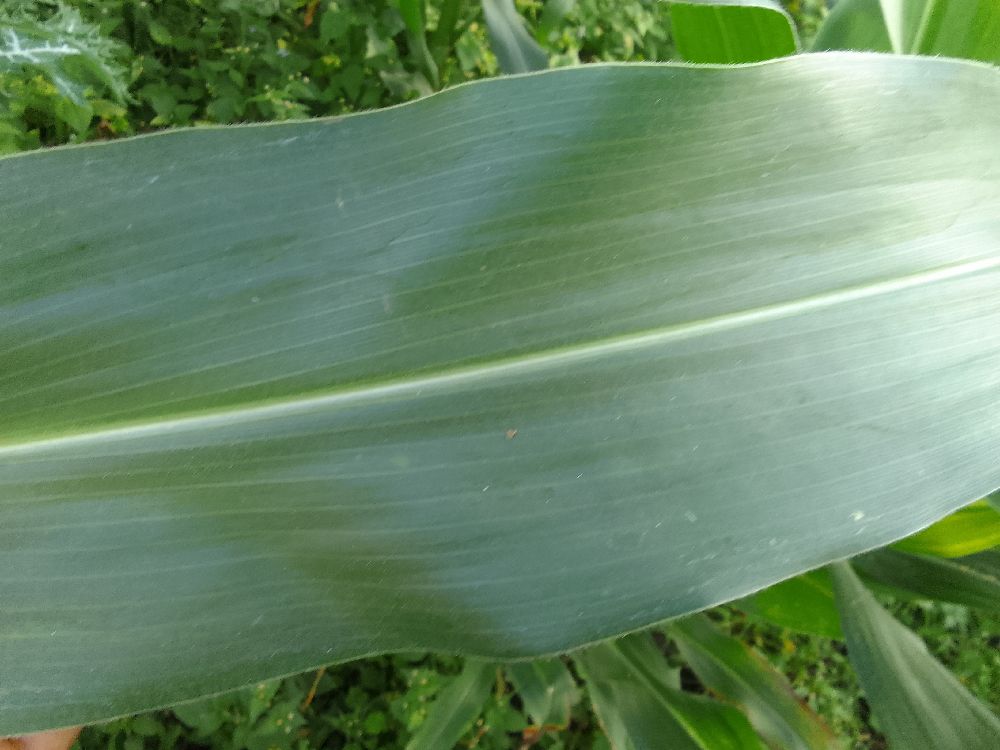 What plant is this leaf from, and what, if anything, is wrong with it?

maize, healthy
